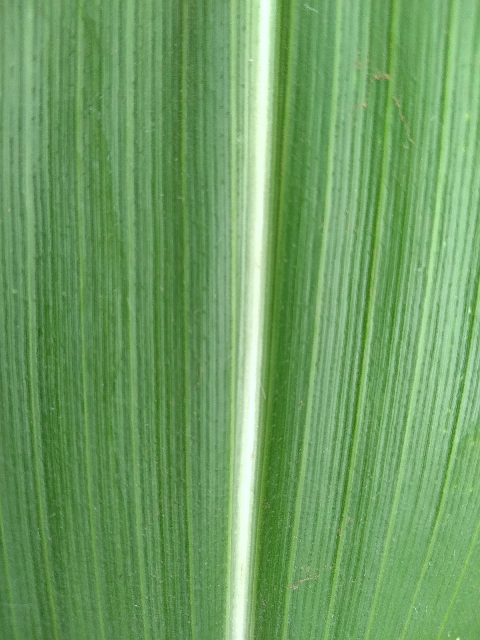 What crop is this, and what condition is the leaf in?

maize, healthy
